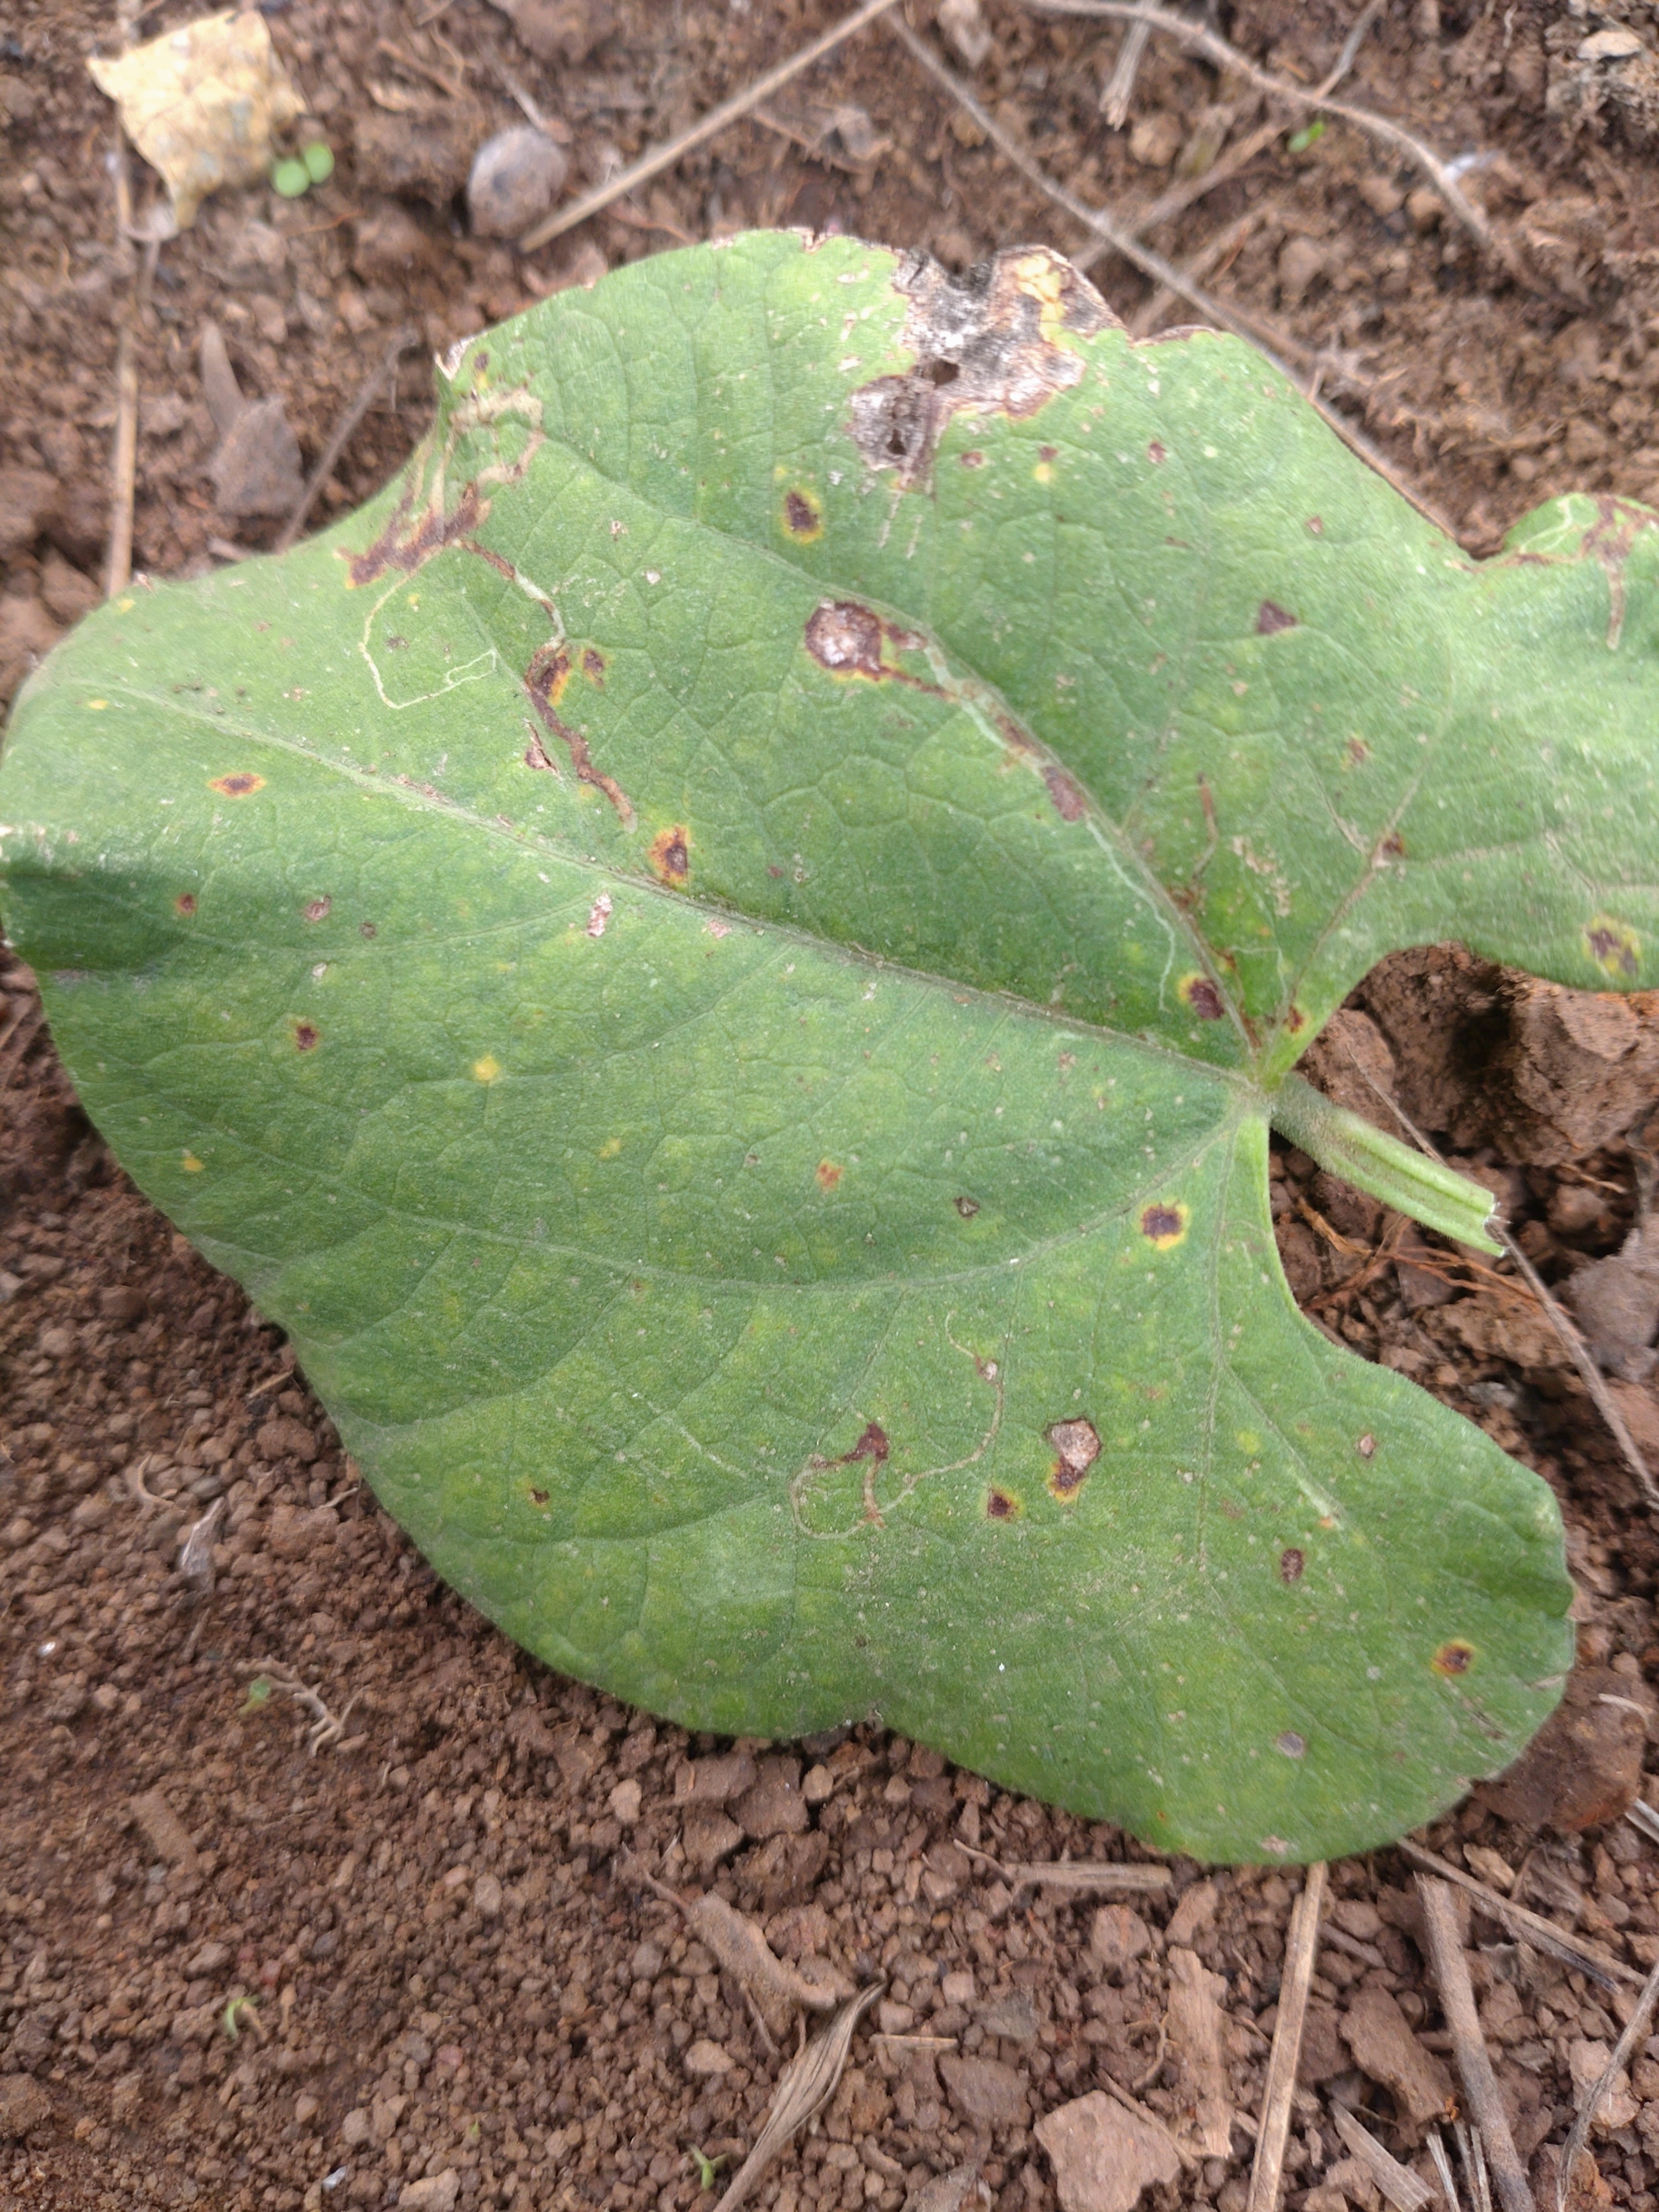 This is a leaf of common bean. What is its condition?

rust
